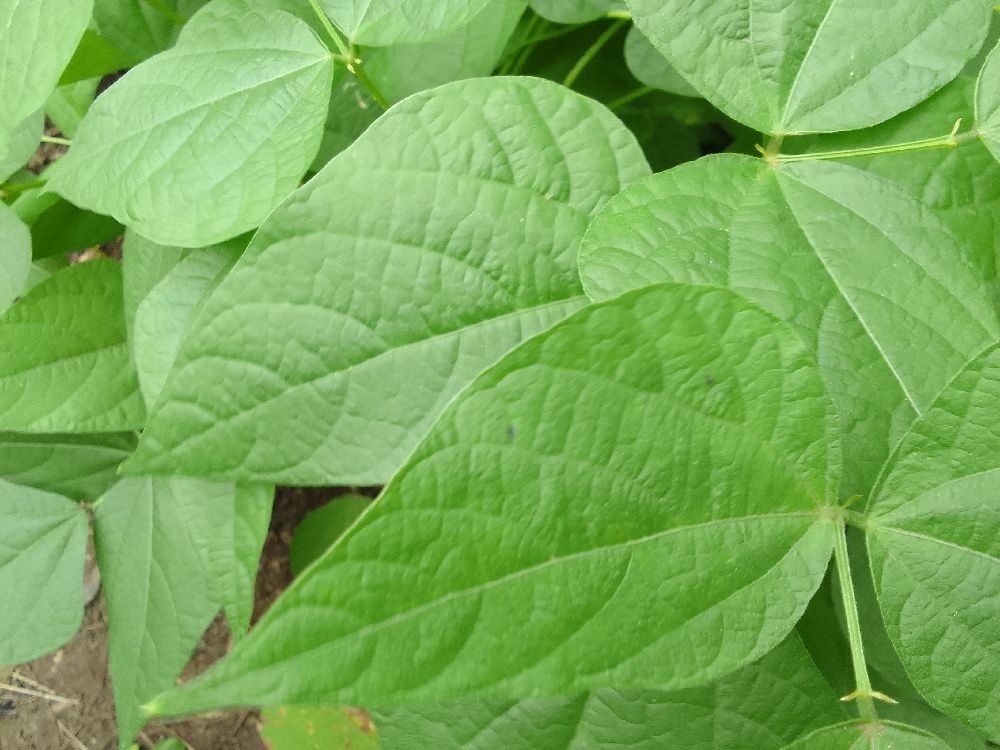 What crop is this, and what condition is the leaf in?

common bean, healthy
